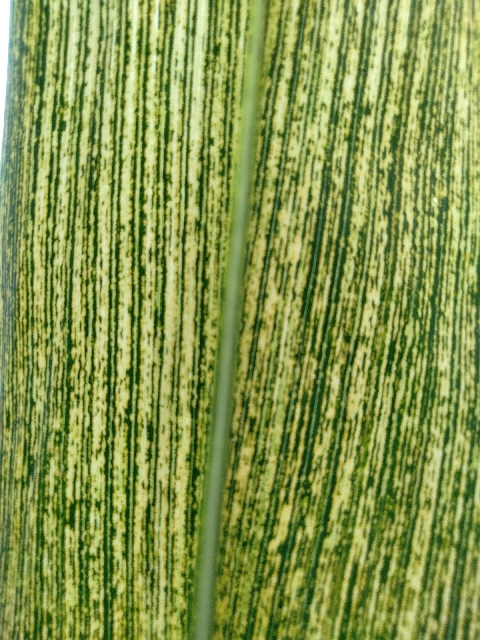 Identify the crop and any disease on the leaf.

maize, maize streak virus
